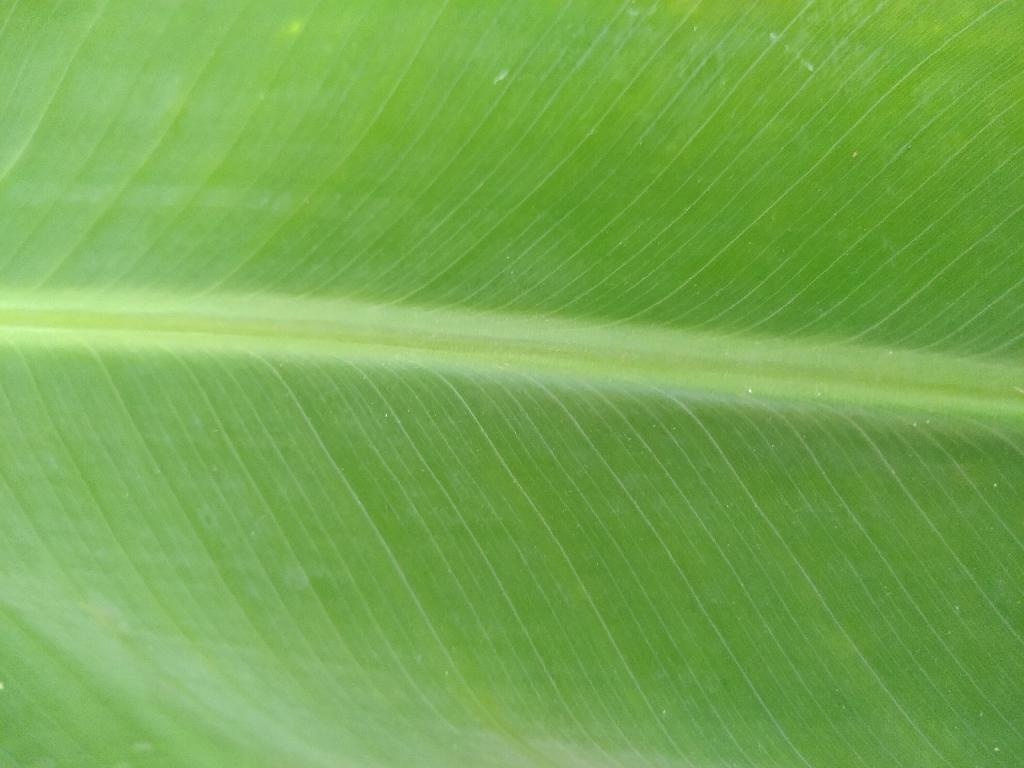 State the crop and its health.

banana, healthy
